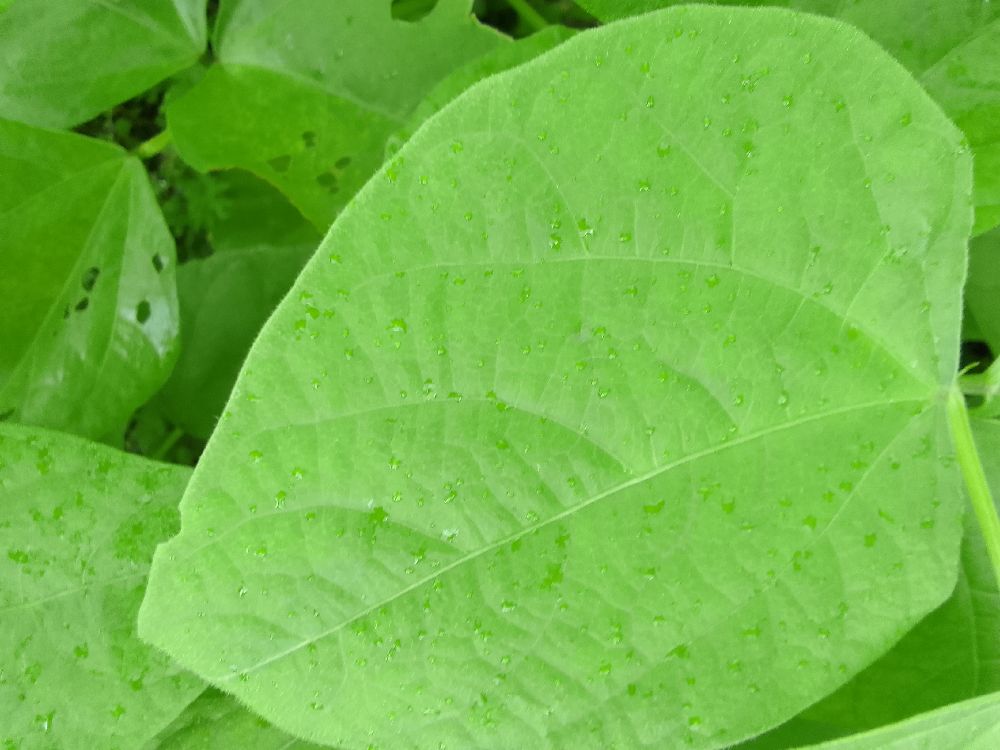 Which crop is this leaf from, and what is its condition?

common bean, healthy
